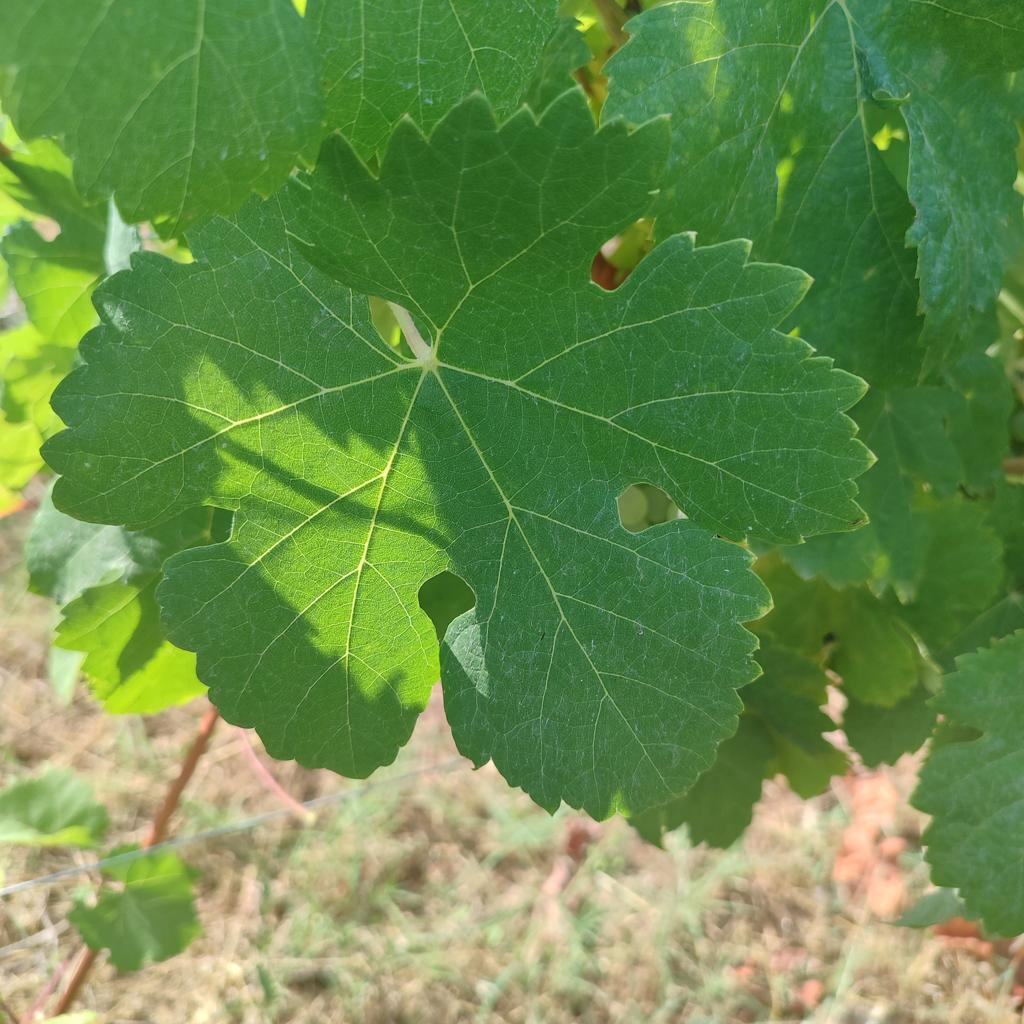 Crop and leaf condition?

grapevine, healthy
